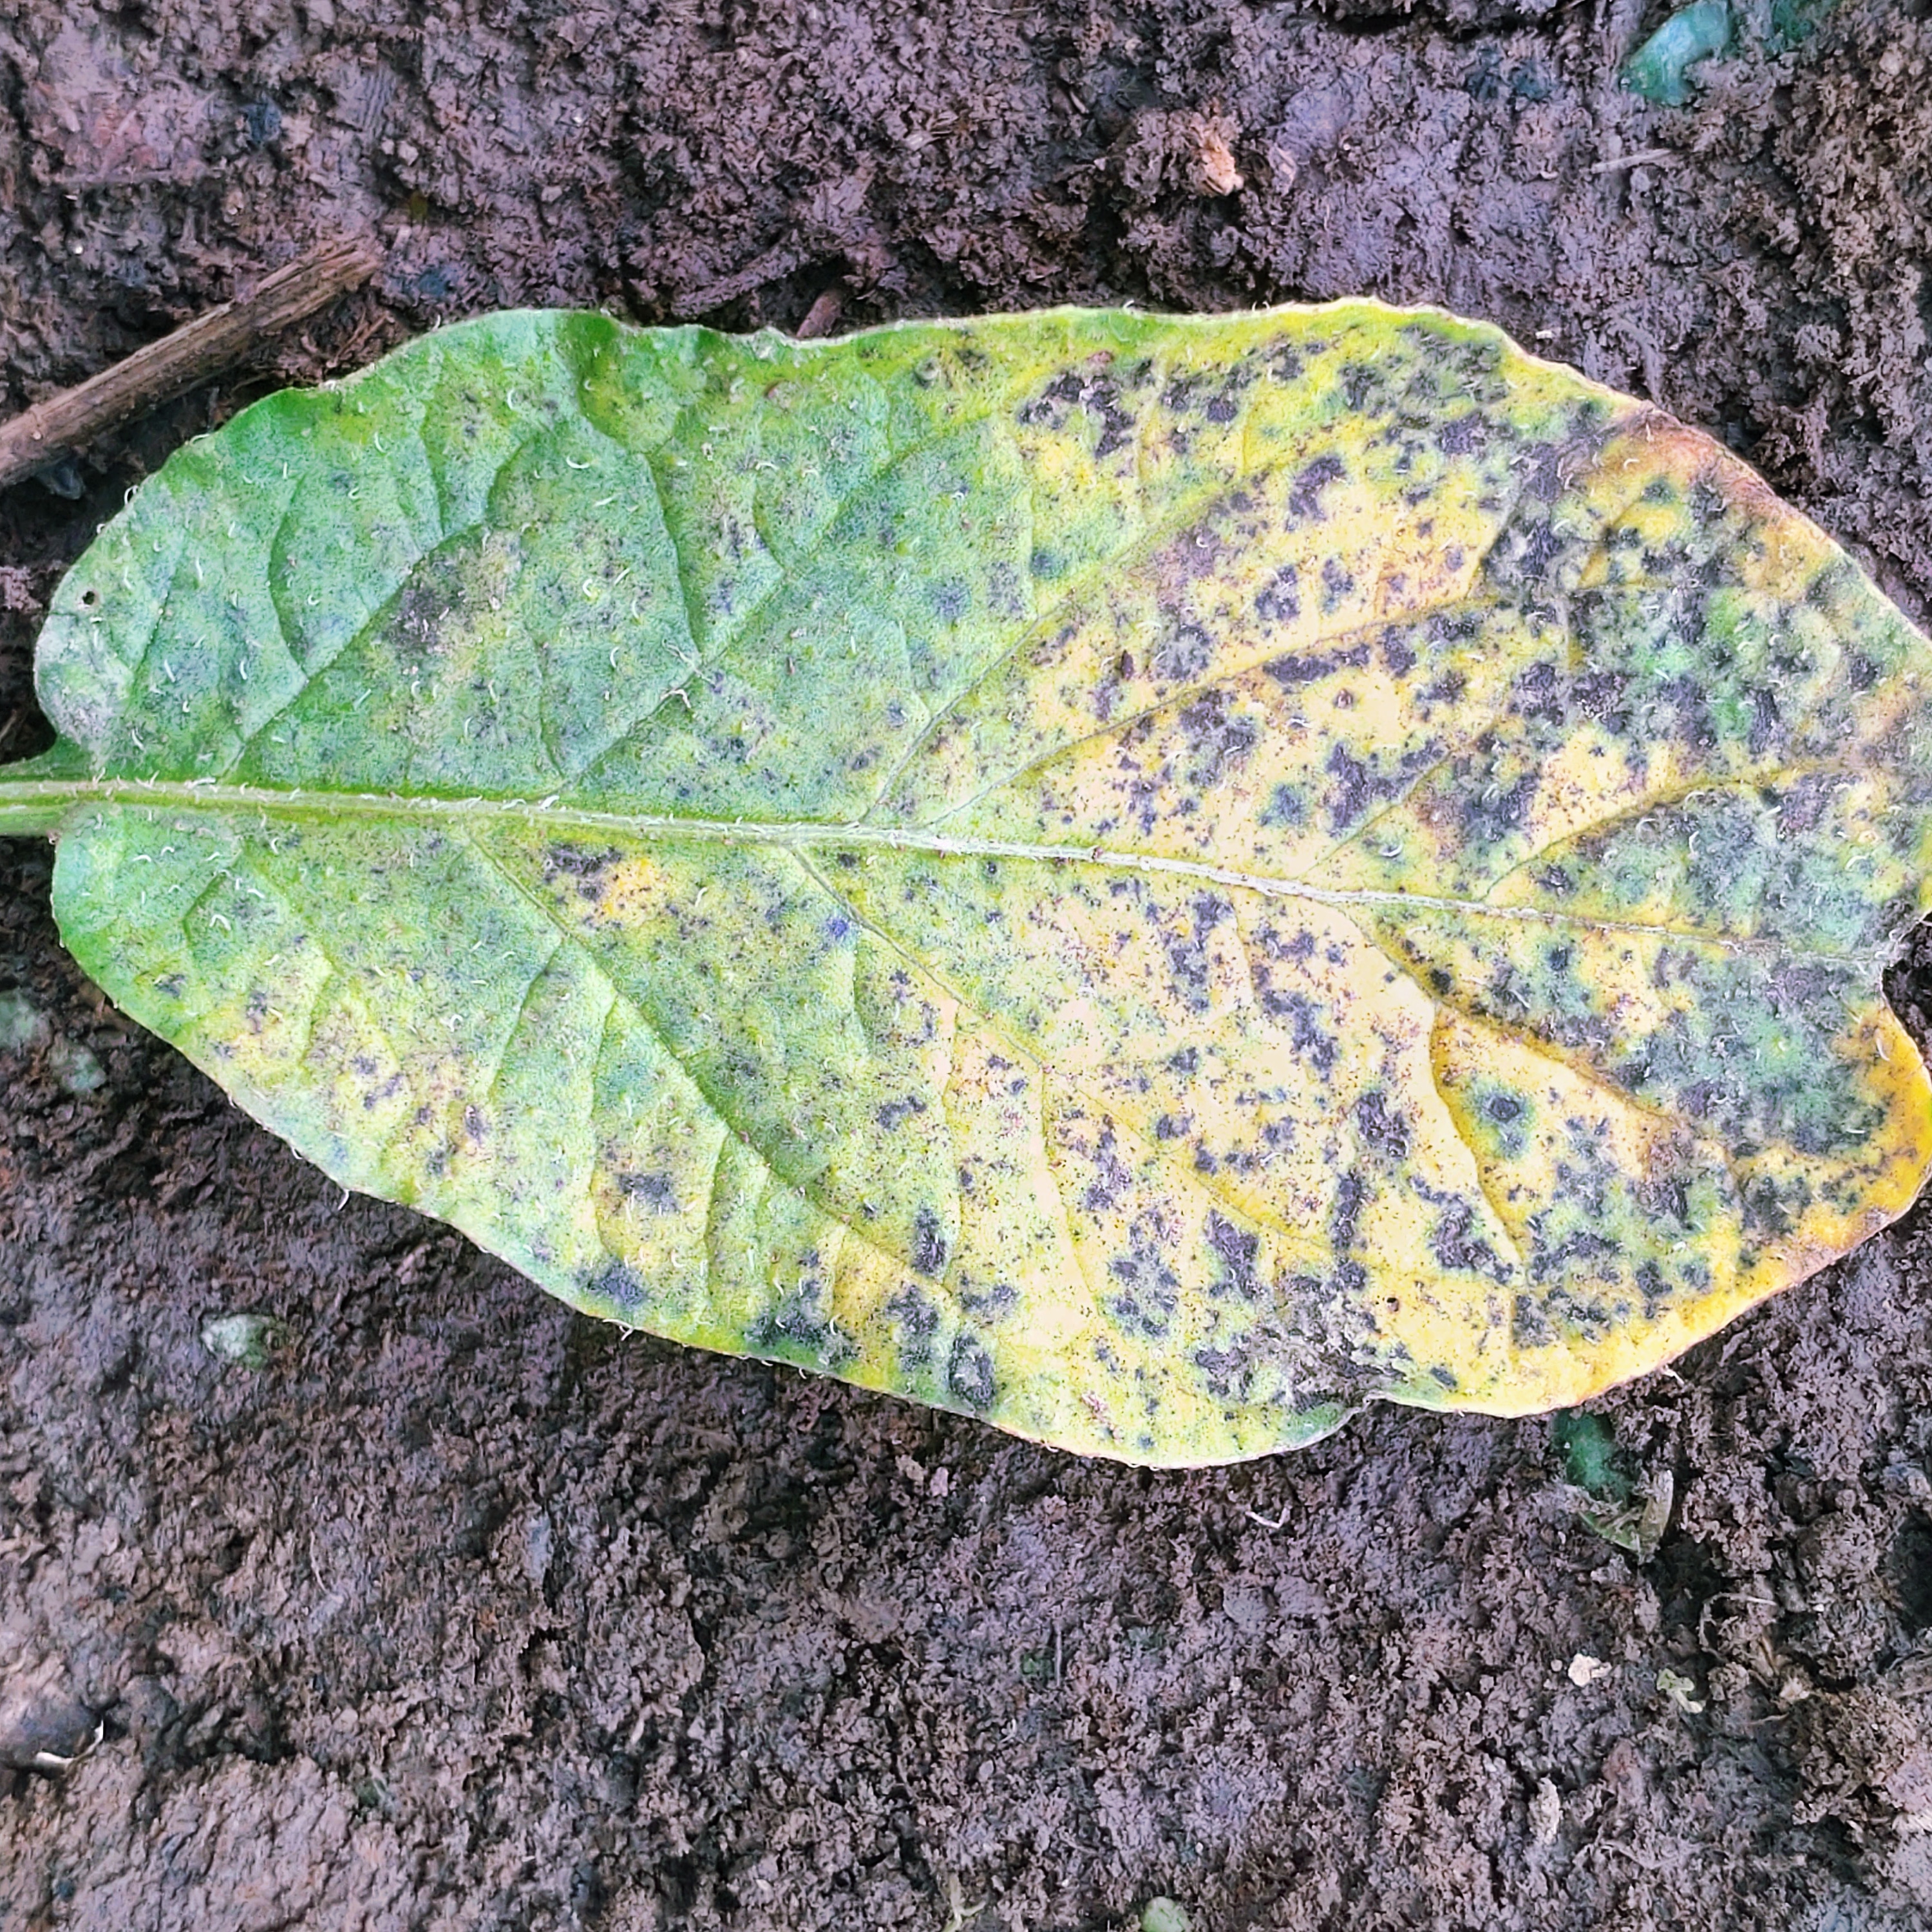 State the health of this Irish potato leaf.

late blight
